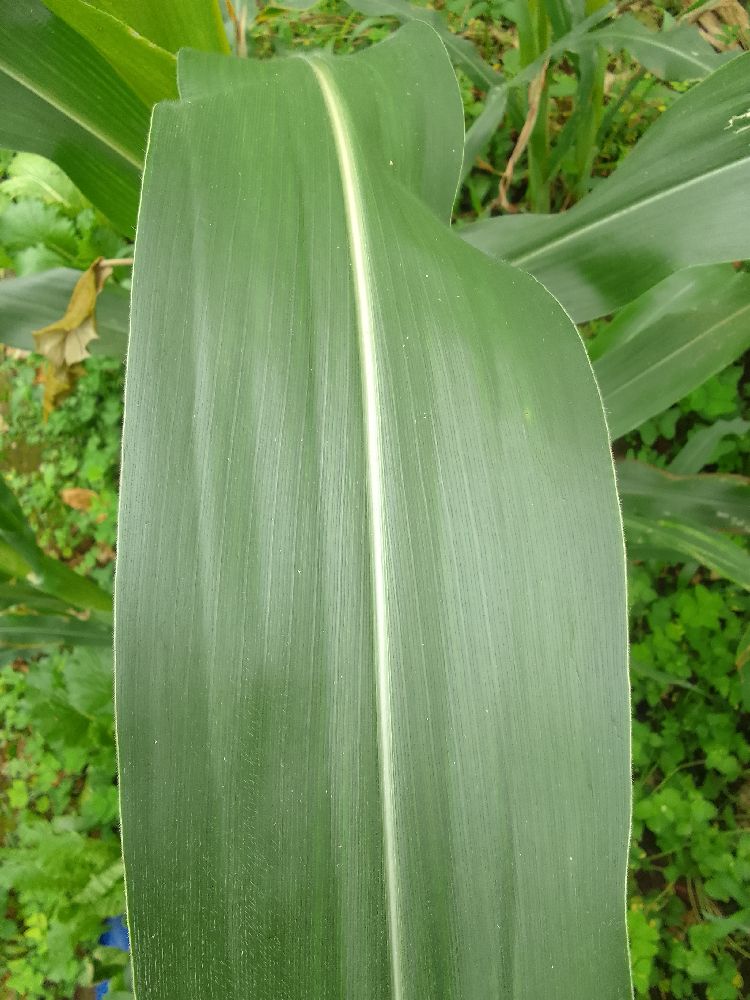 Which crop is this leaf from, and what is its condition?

maize, healthy
